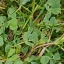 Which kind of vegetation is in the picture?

unstructured weed
